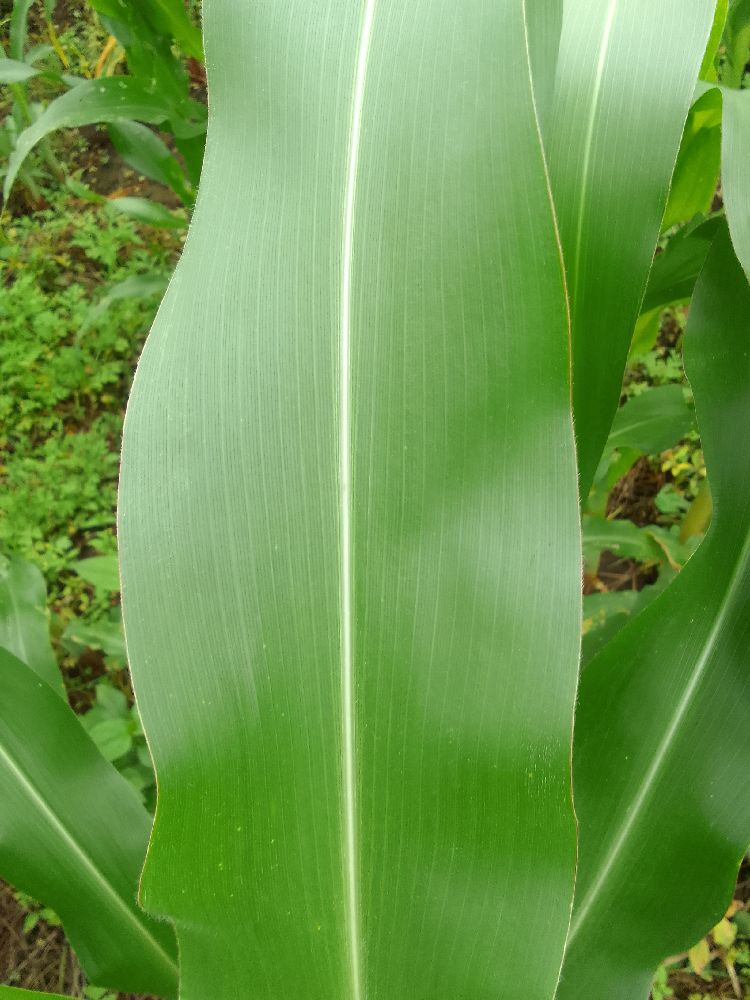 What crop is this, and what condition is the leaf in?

maize, healthy
